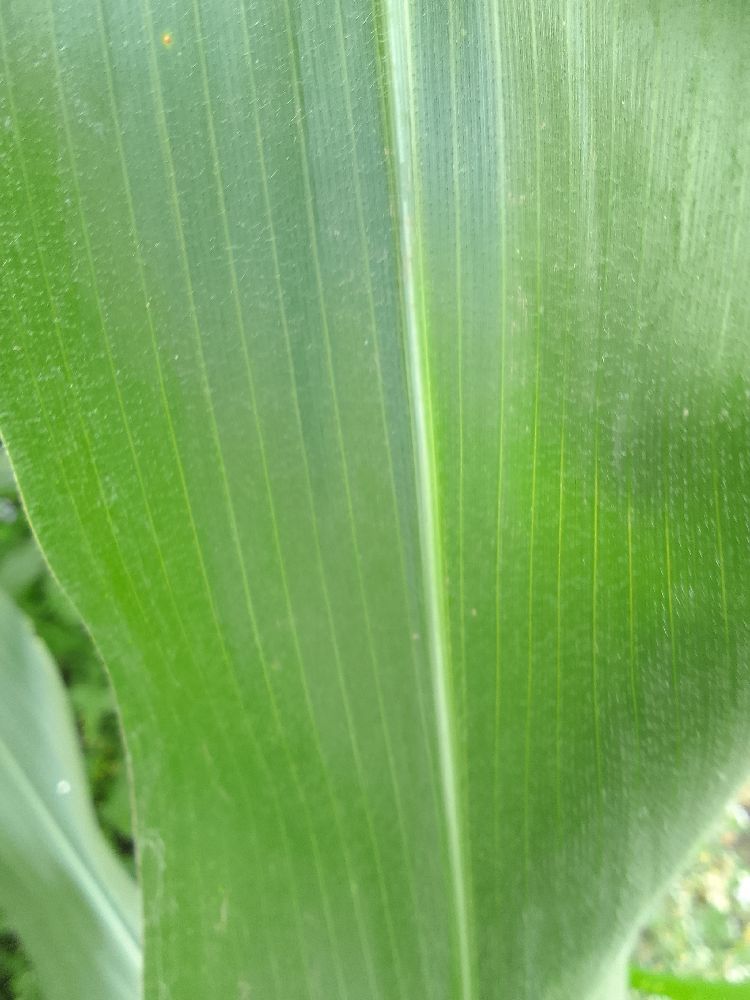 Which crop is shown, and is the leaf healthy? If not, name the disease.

maize, healthy
